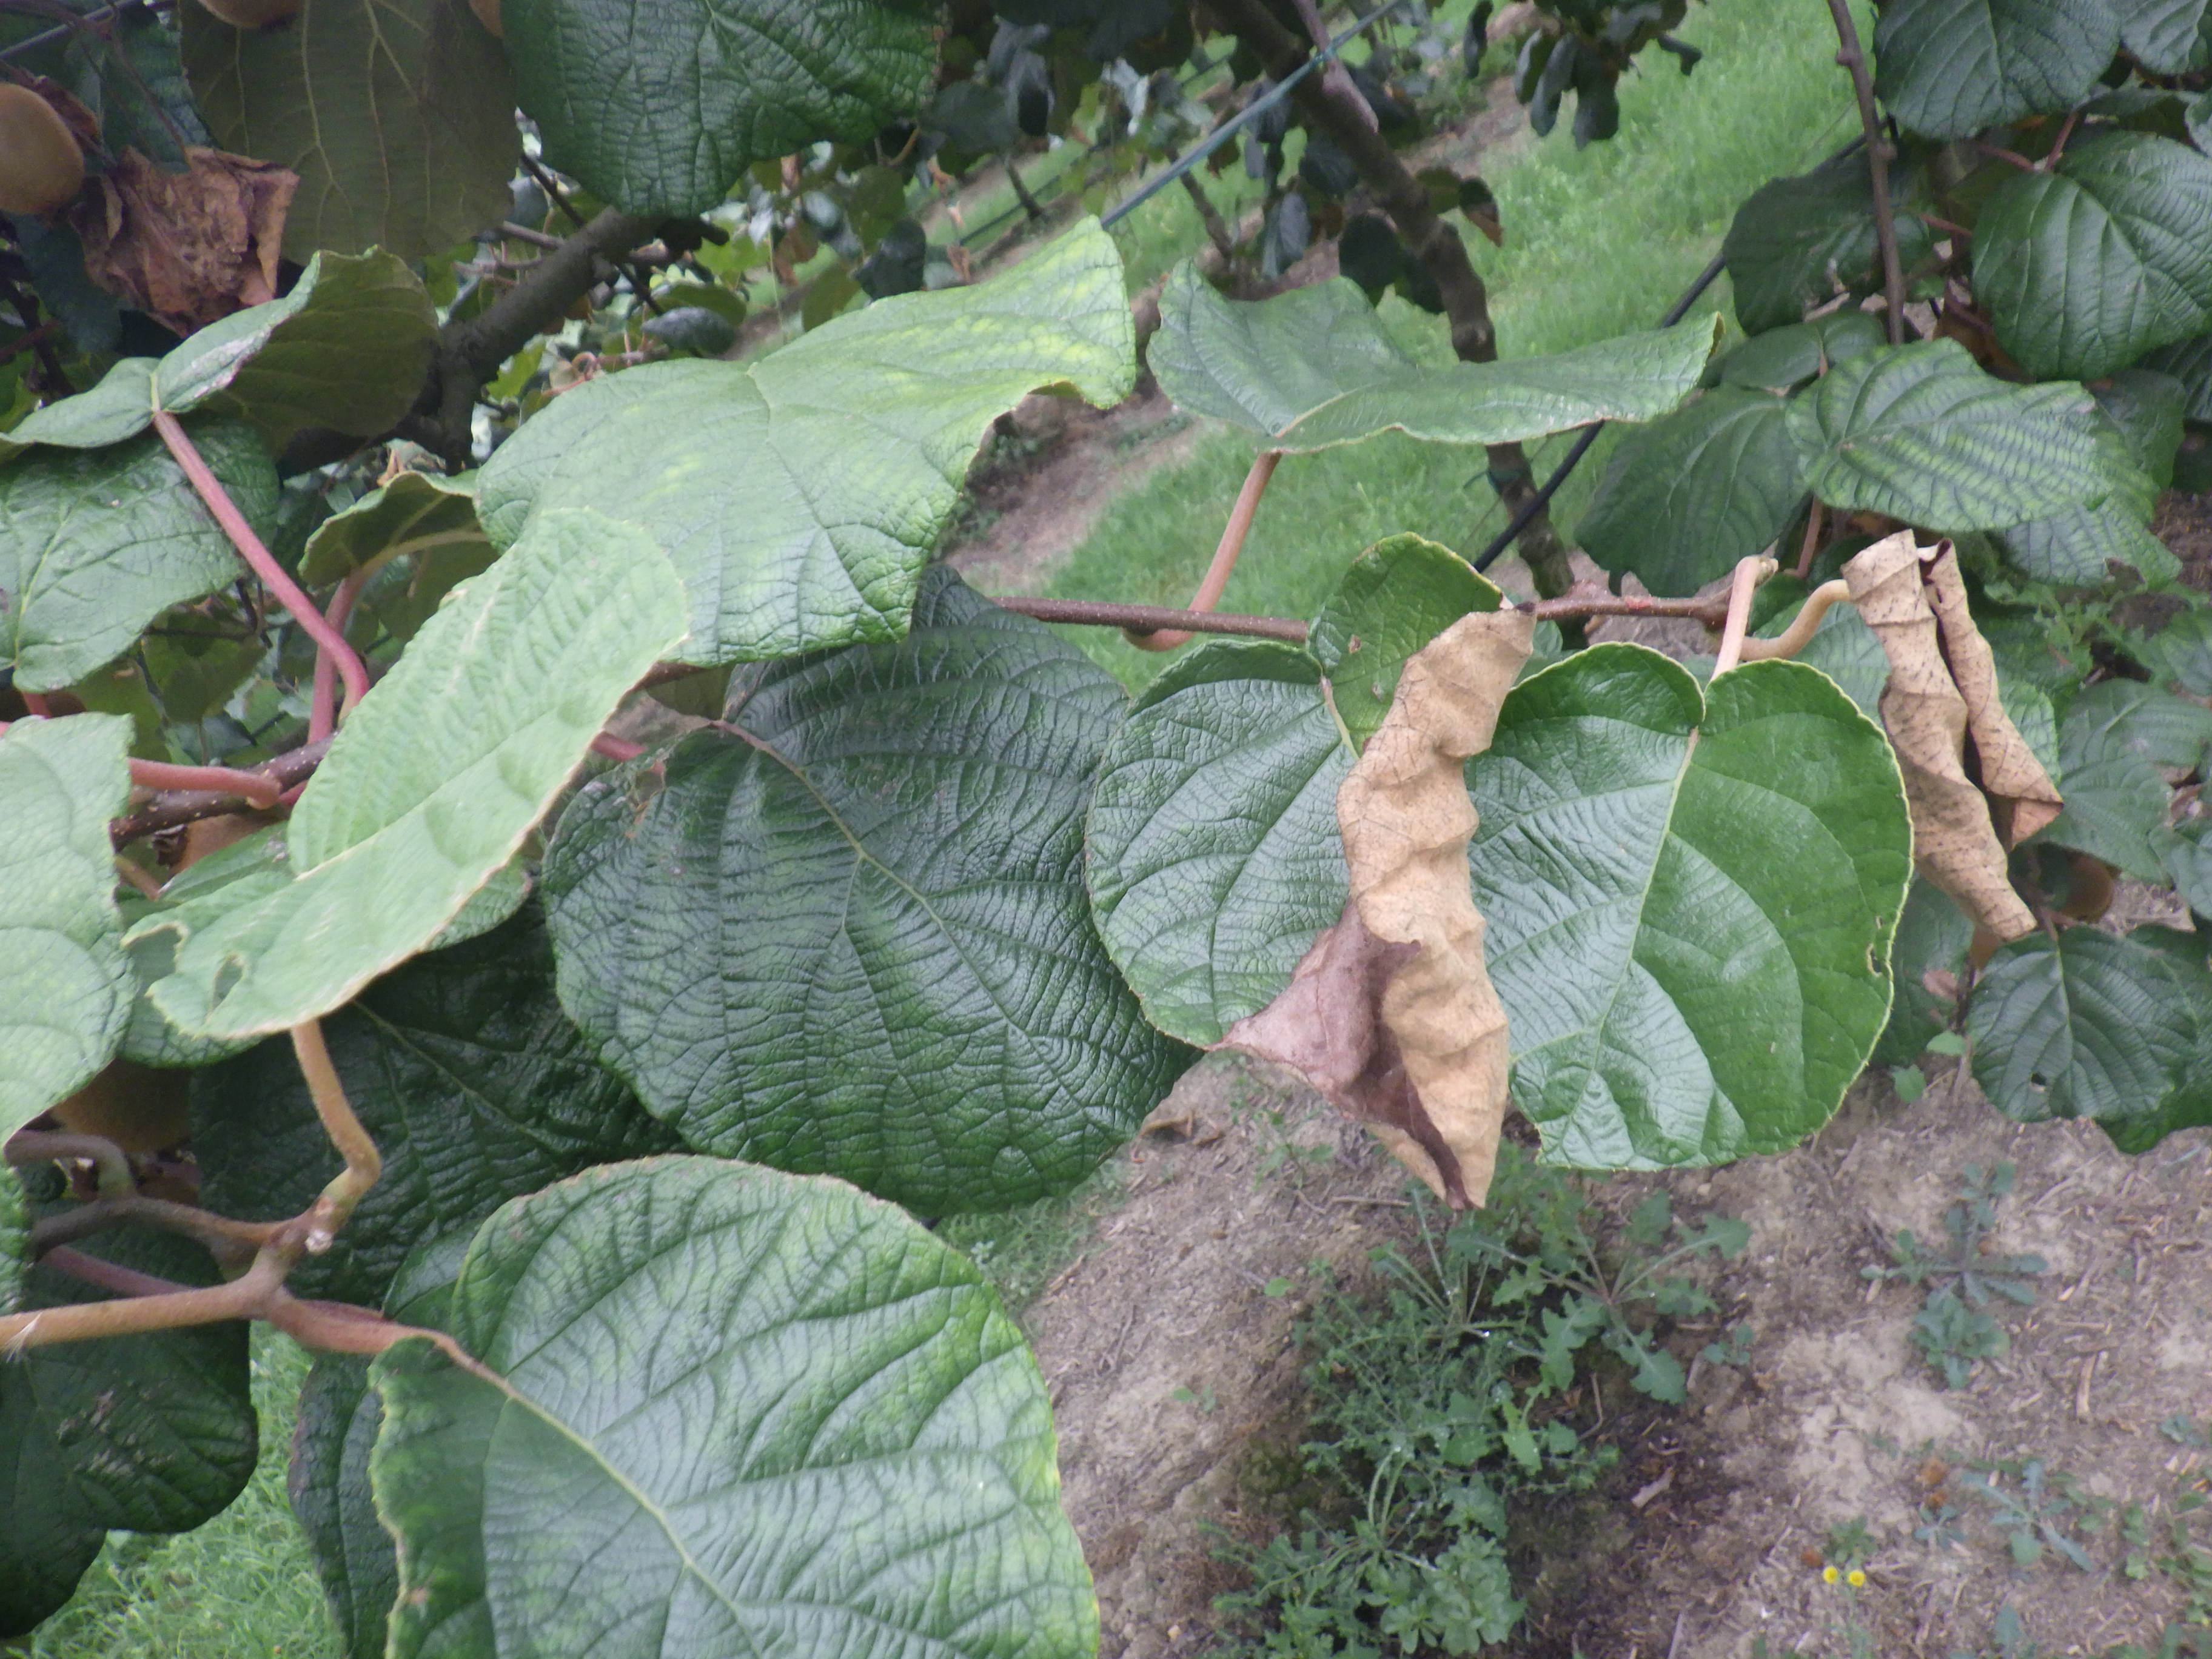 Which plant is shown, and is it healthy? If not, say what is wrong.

kiwi, chemical damage, heat damage, manganese deficiency
